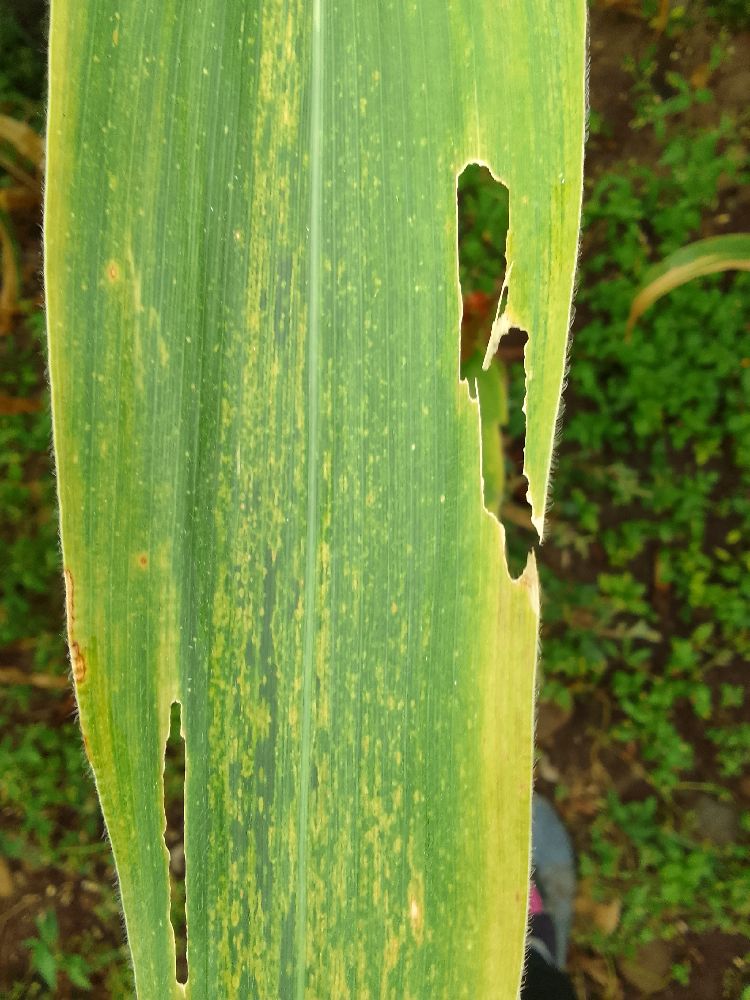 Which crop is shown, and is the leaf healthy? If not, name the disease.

maize, maize lethal necrosis
